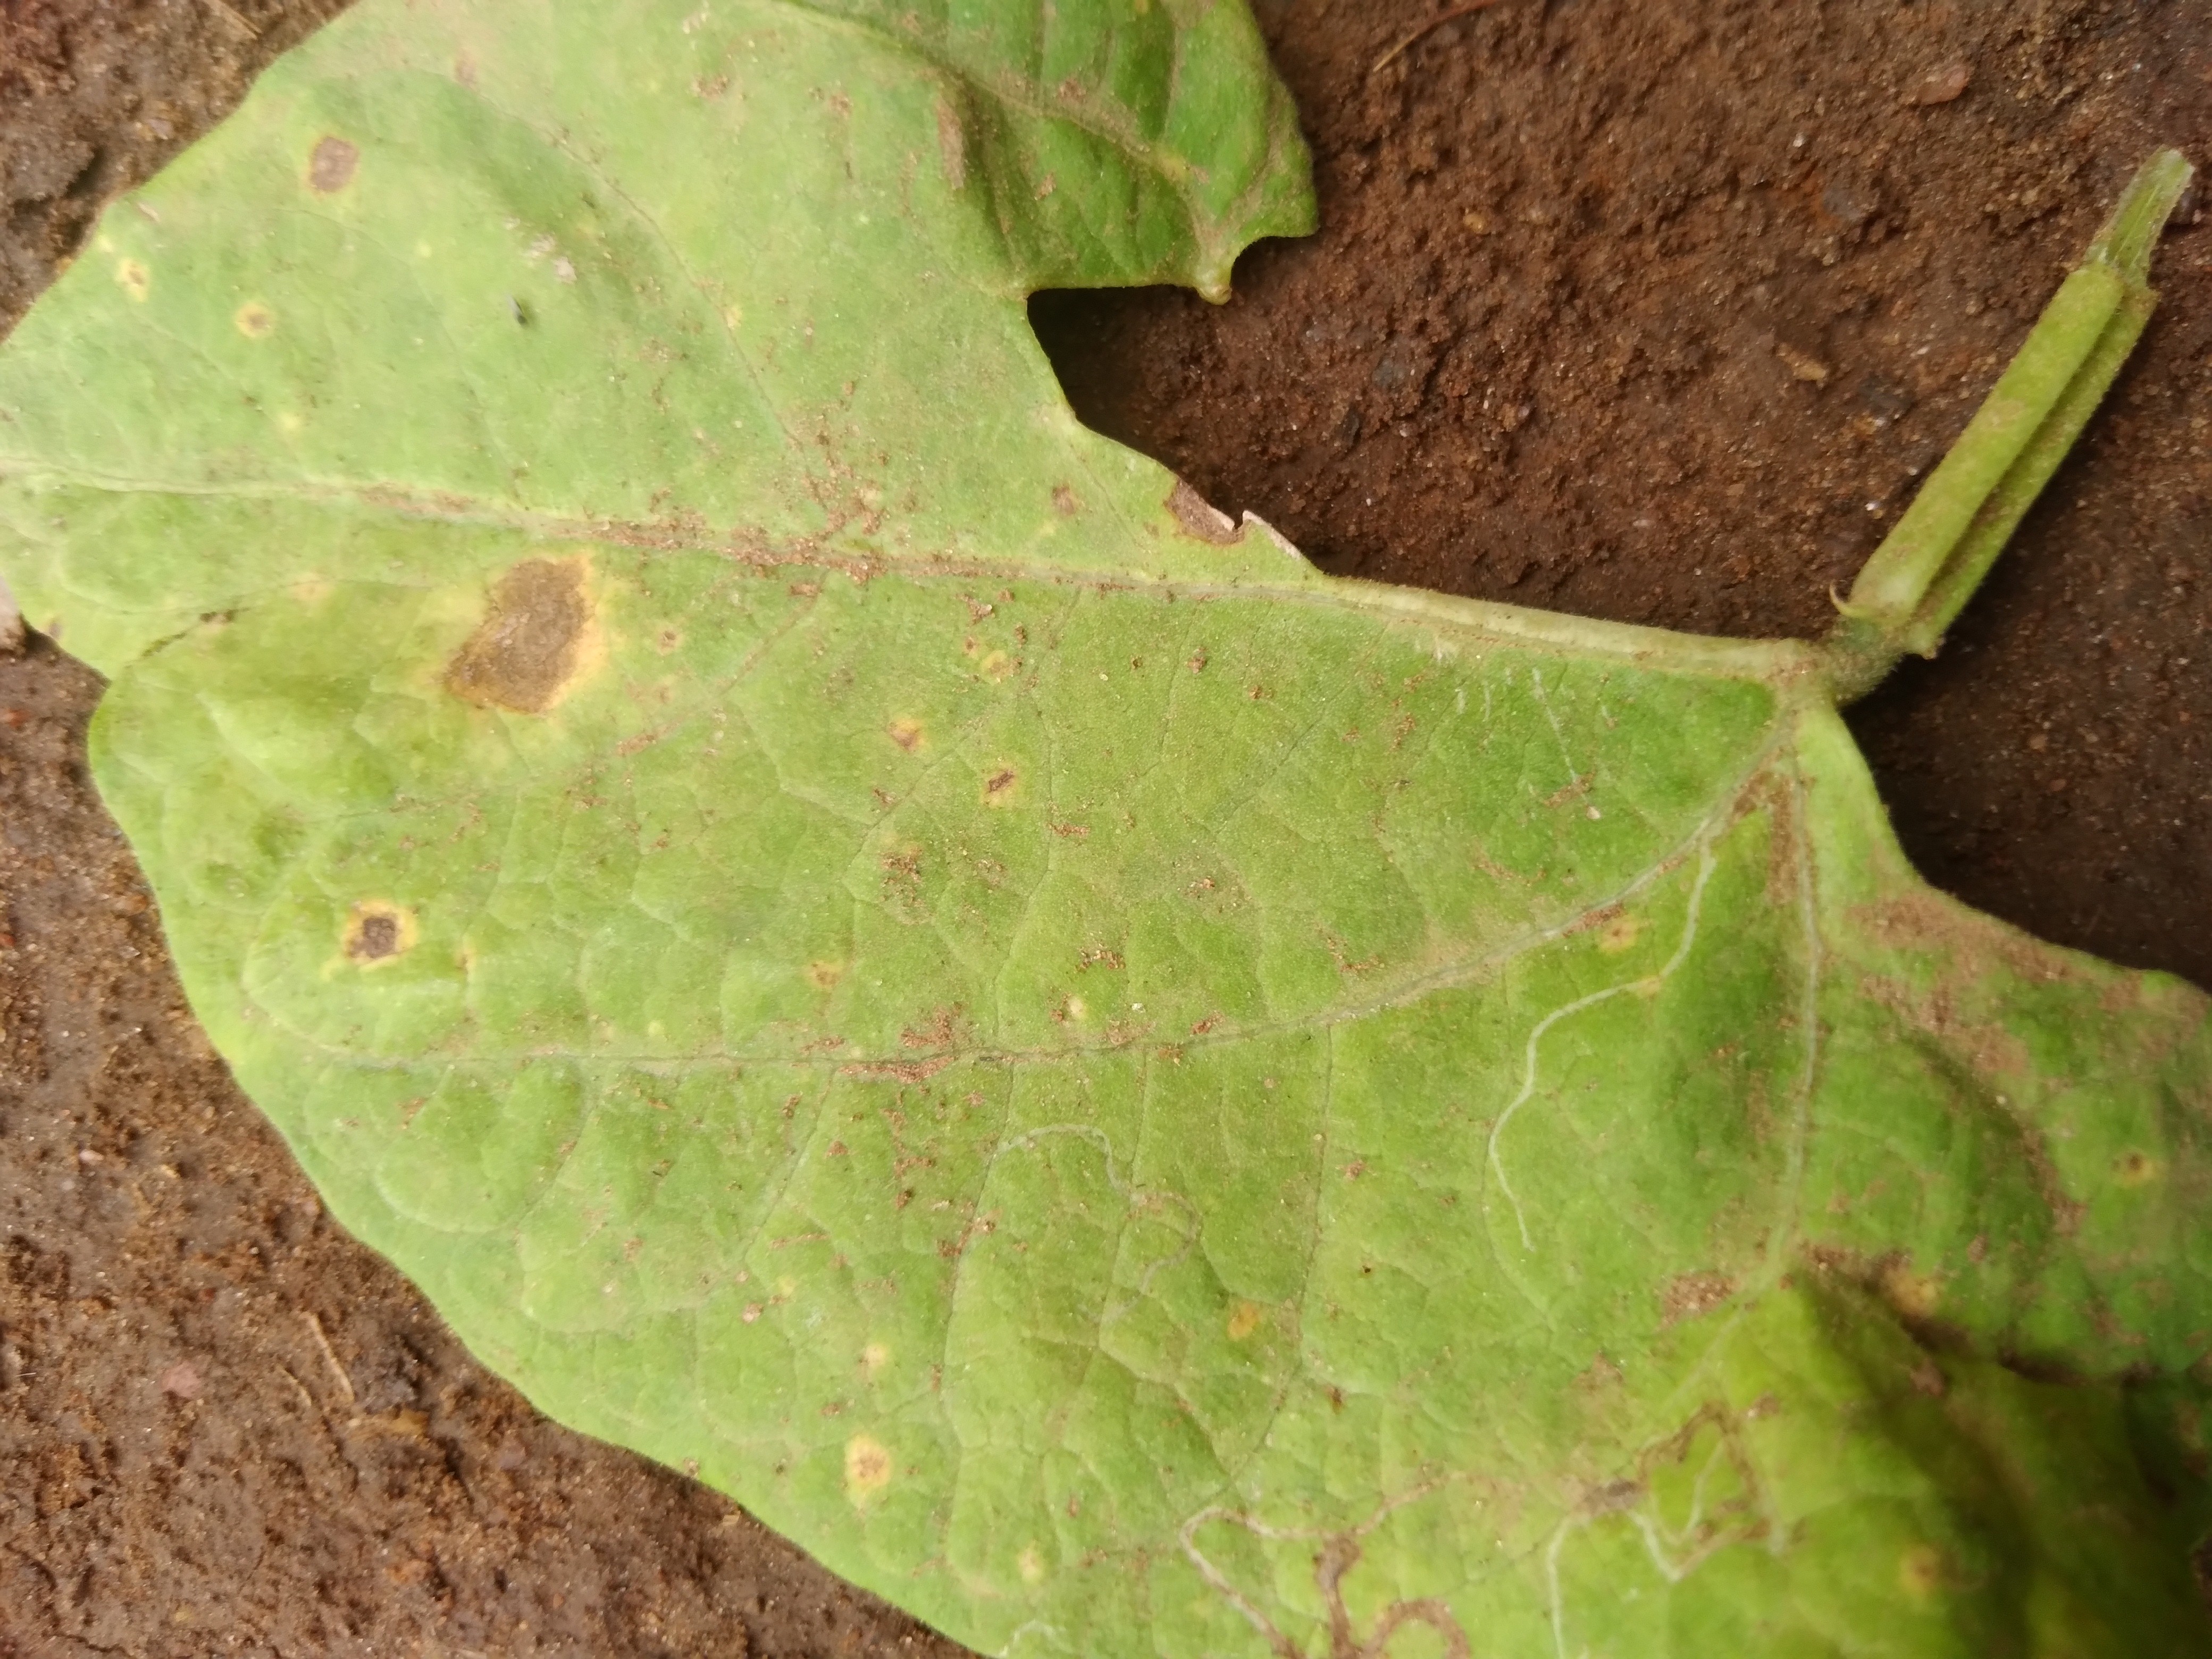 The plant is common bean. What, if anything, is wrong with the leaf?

rust
